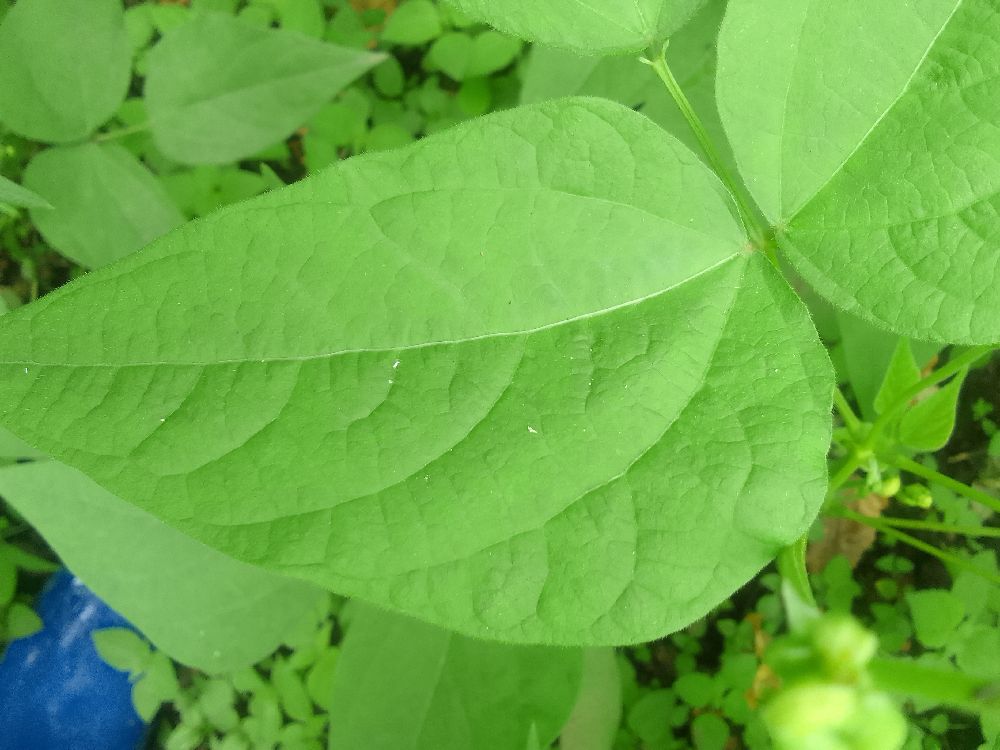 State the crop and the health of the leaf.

common bean, healthy
